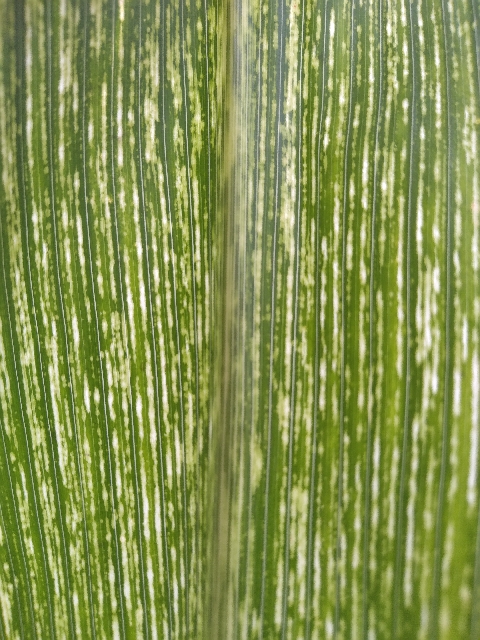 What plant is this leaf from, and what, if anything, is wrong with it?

maize, maize streak virus
